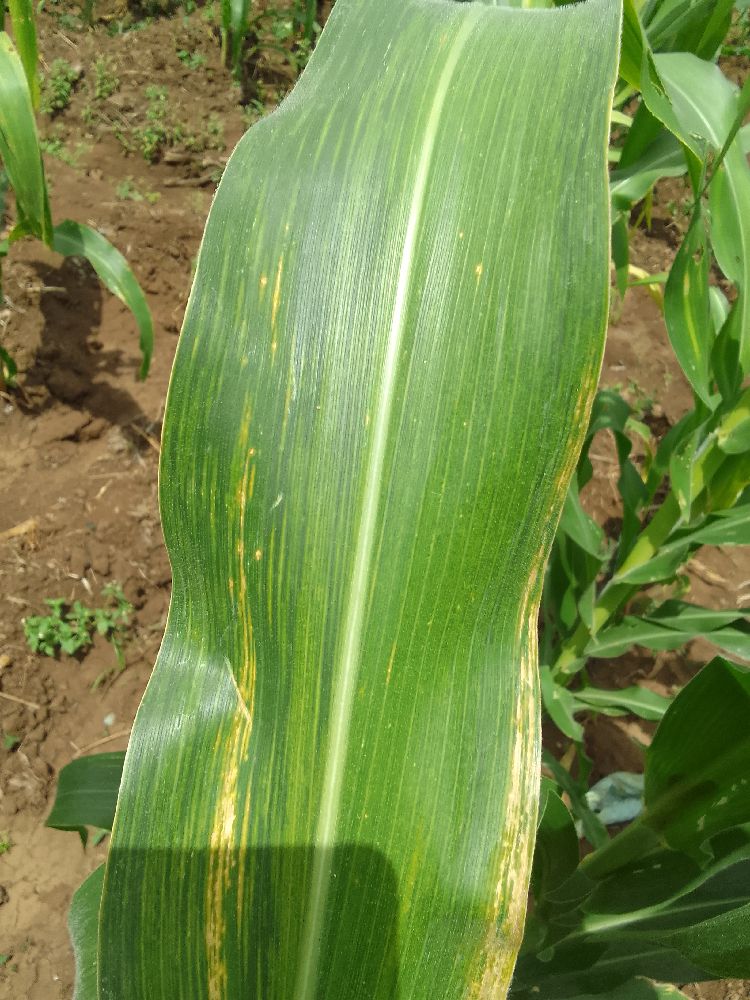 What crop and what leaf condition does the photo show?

maize, maize lethal necrosis
